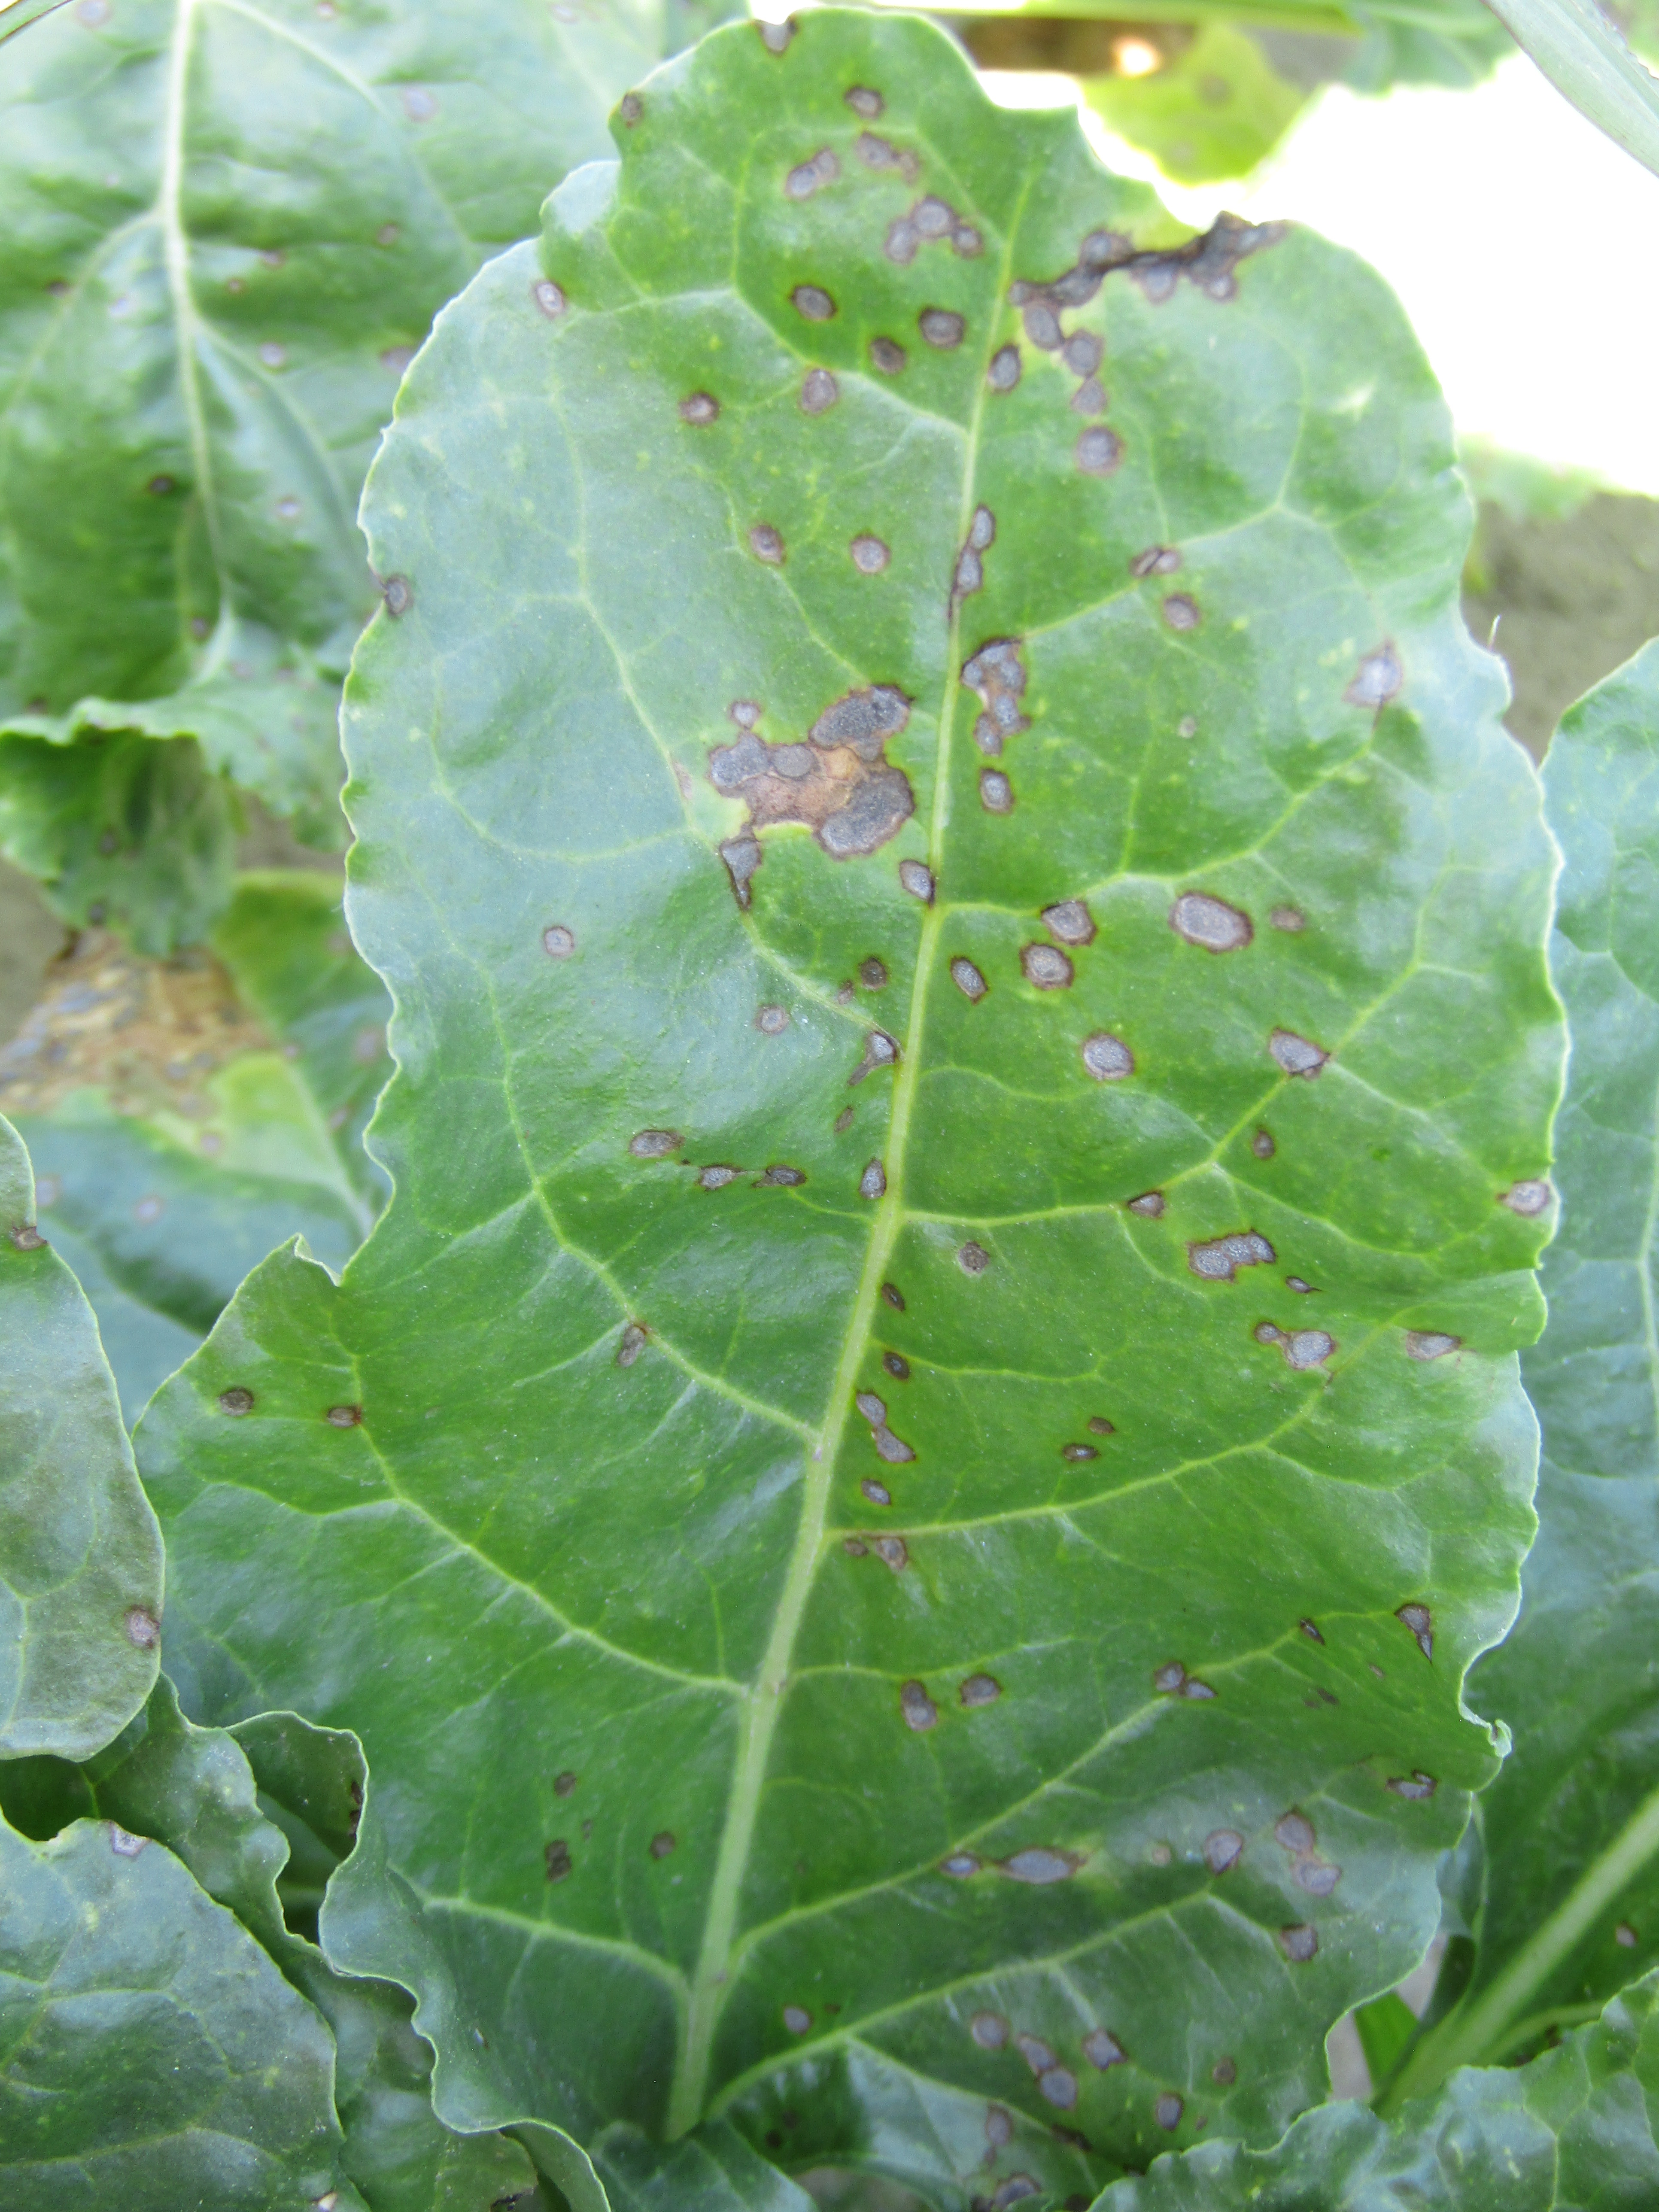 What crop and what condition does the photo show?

beet, cercospora
